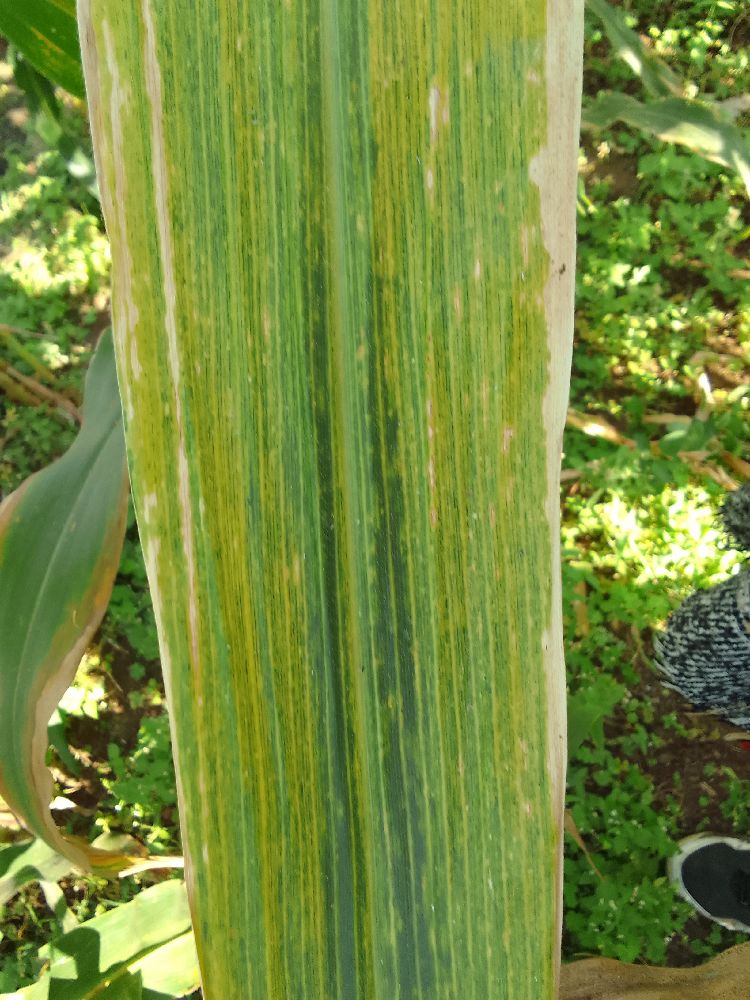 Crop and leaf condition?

maize, maize lethal necrosis
